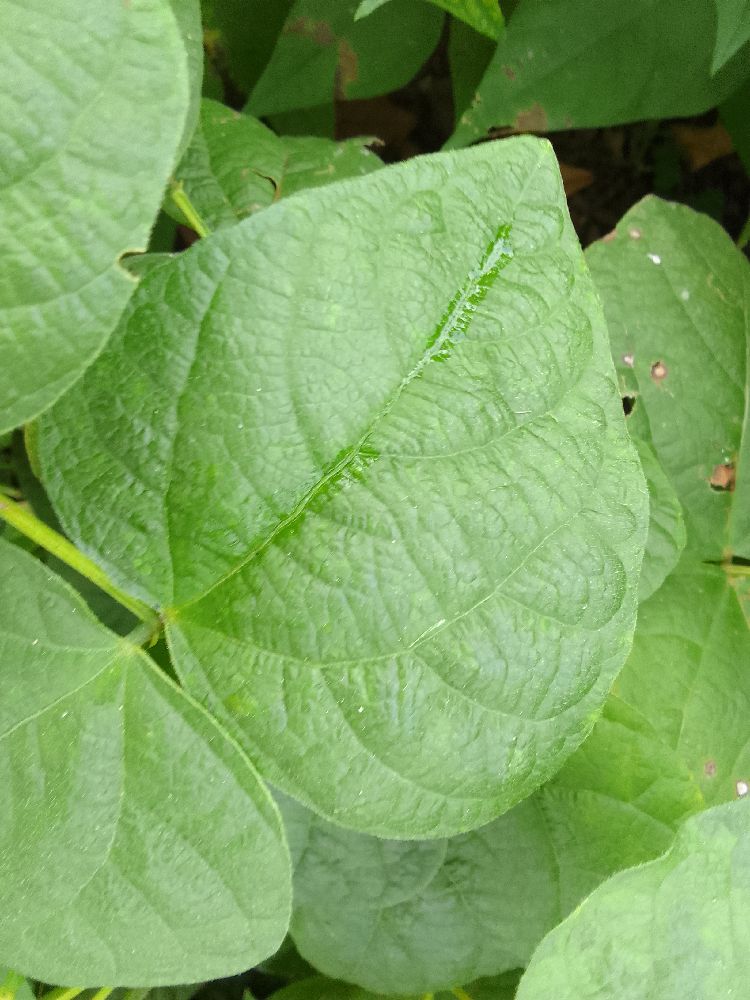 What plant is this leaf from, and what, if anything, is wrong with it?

common bean, healthy
